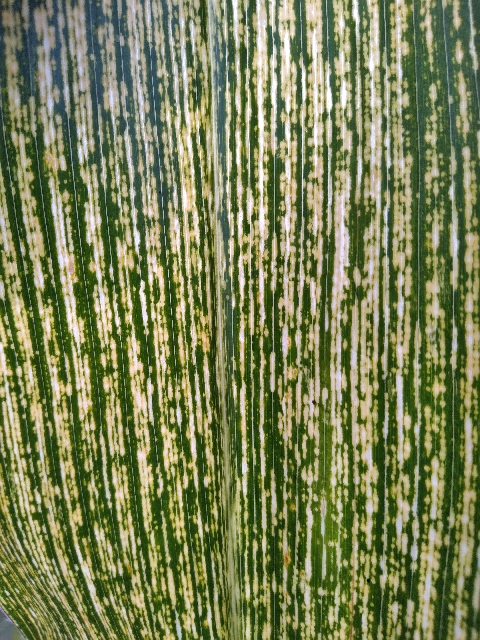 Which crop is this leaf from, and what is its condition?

maize, maize streak virus
